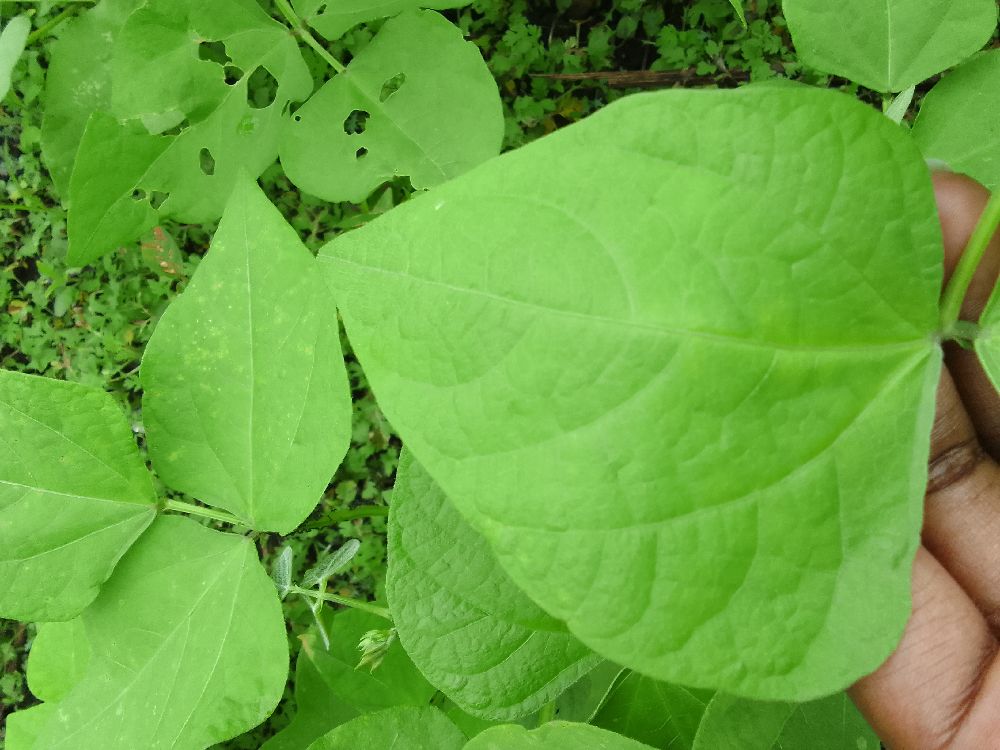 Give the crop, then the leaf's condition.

common bean, healthy
